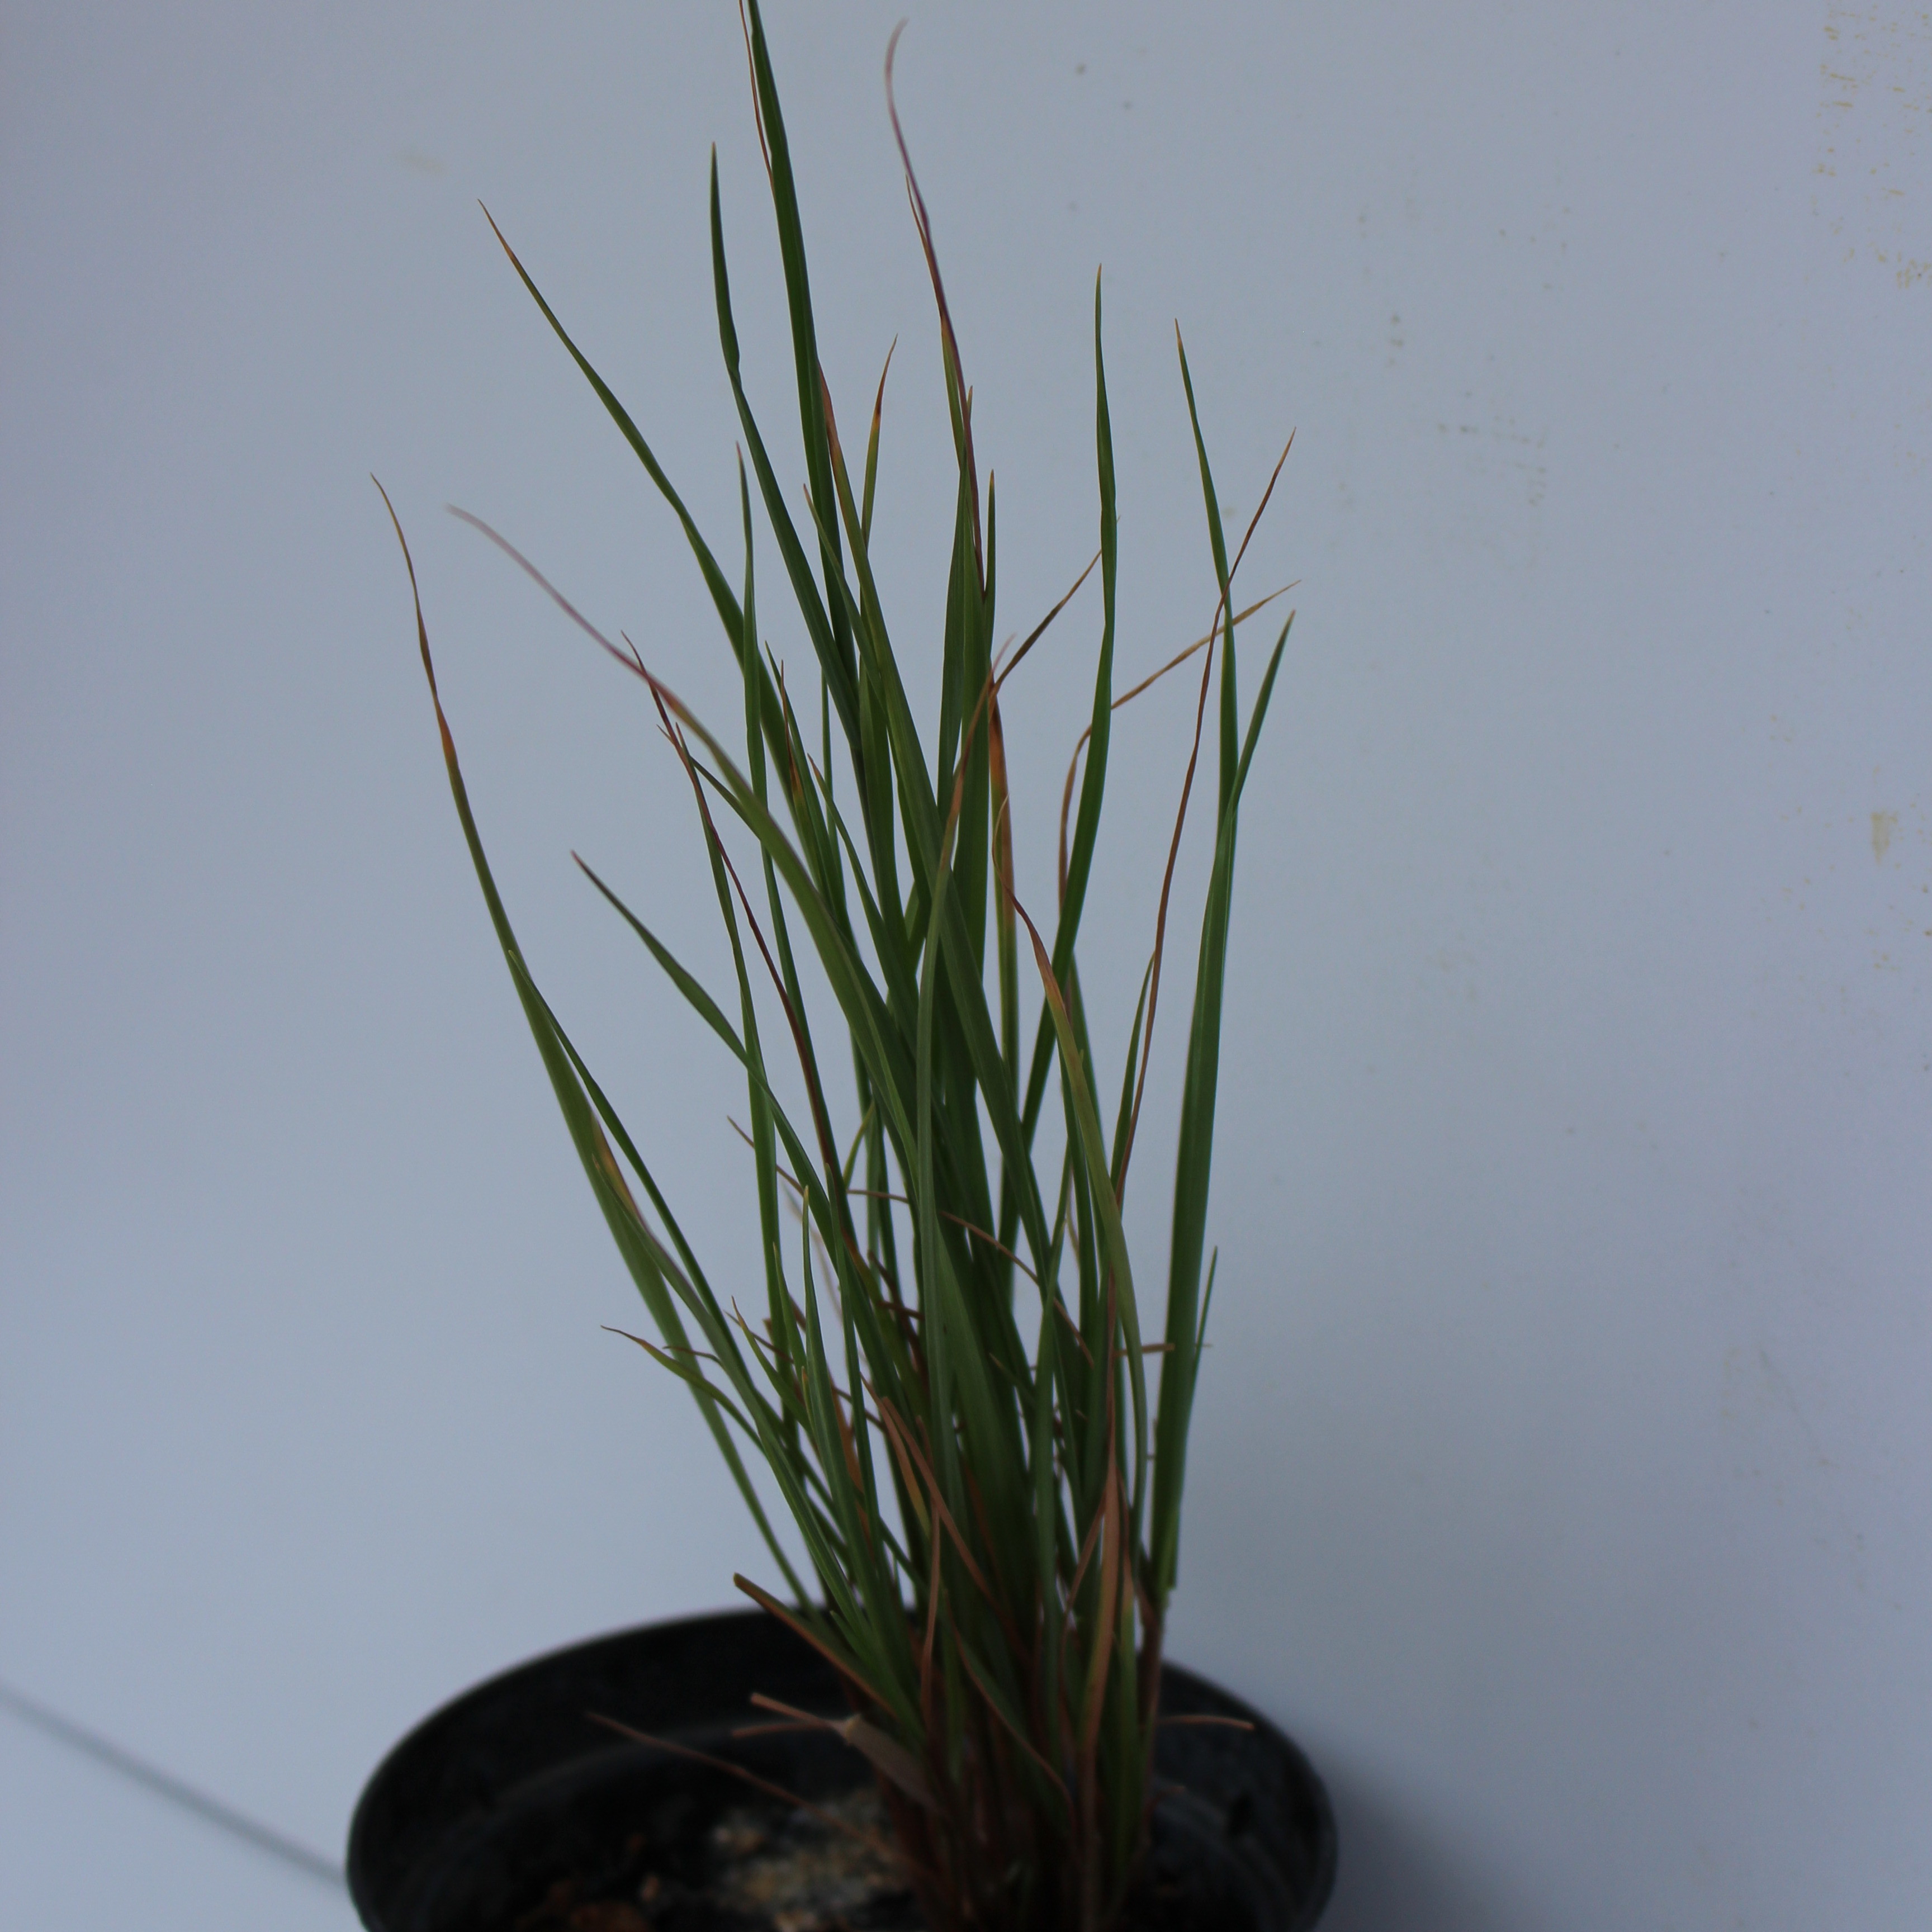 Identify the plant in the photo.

Lolium multiflorum
